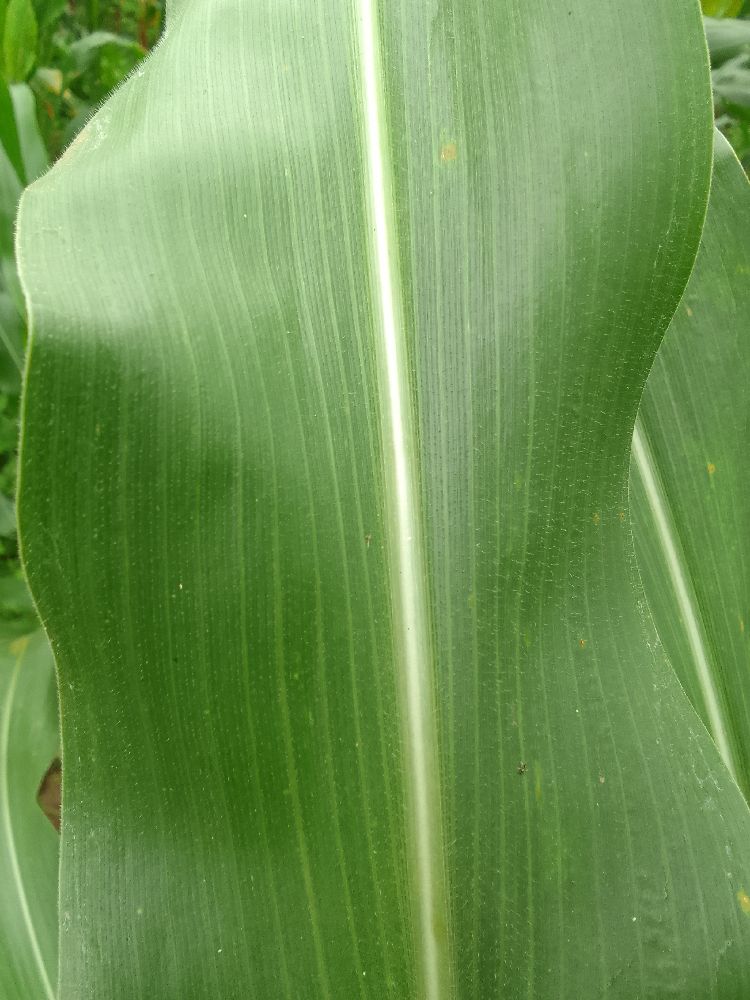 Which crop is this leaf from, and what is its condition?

maize, healthy
